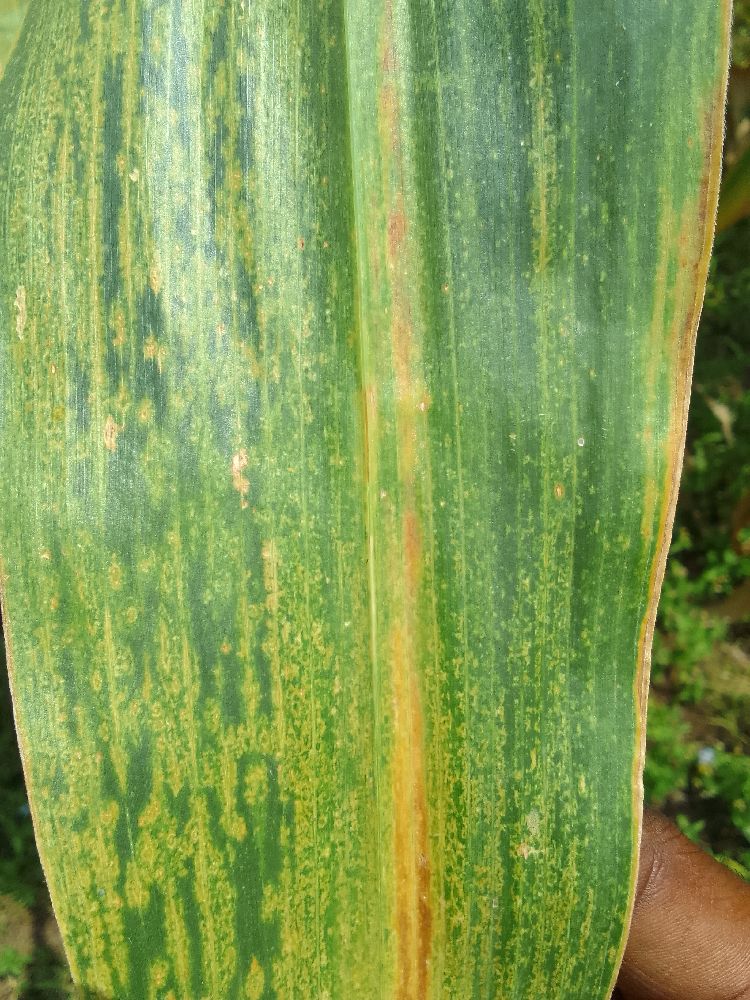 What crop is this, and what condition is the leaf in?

maize, maize lethal necrosis
